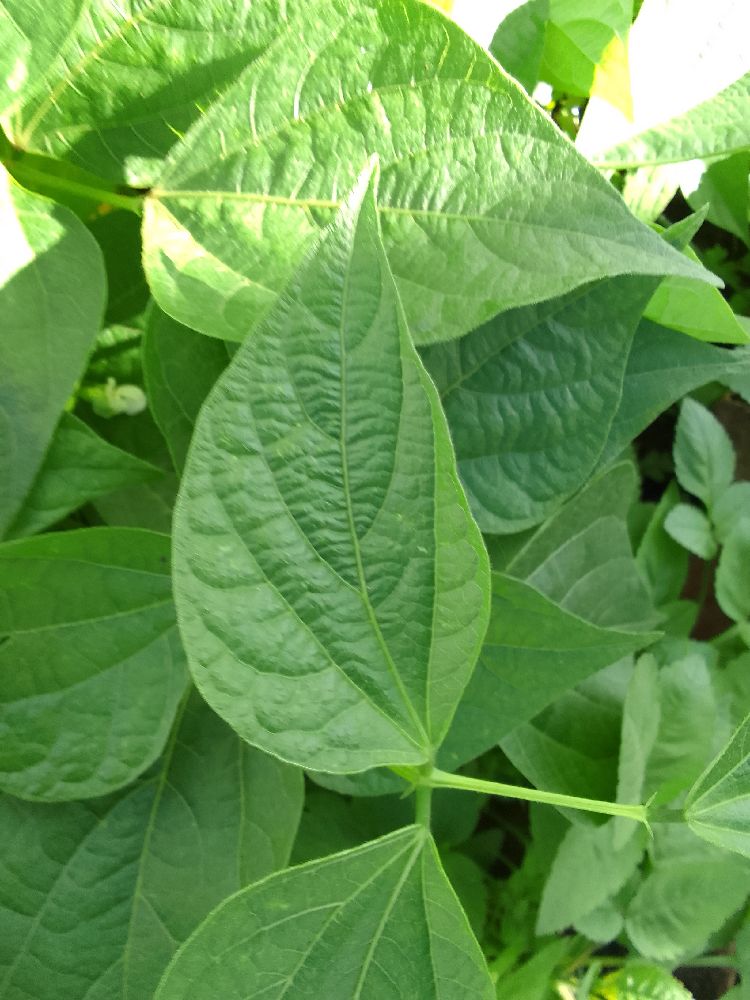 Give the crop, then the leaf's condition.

common bean, healthy
